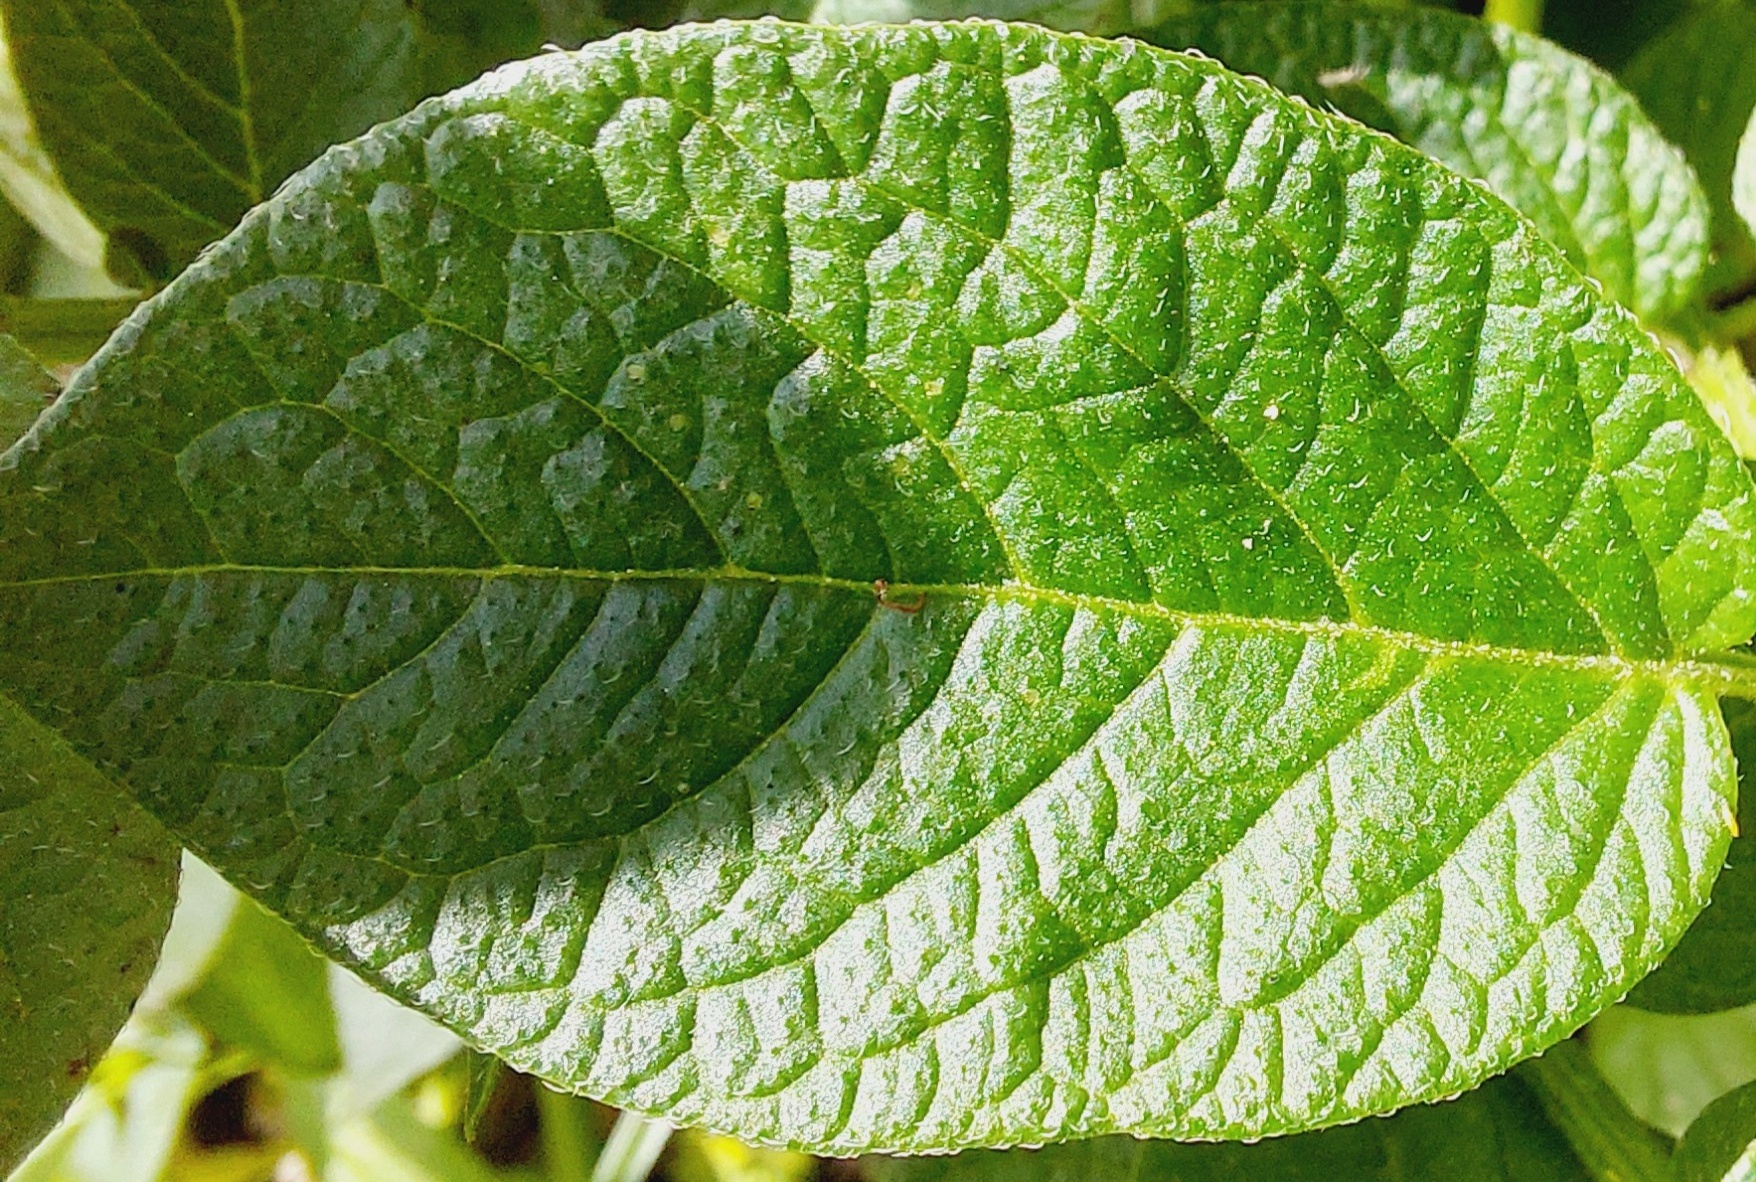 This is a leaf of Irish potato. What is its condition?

healthy
